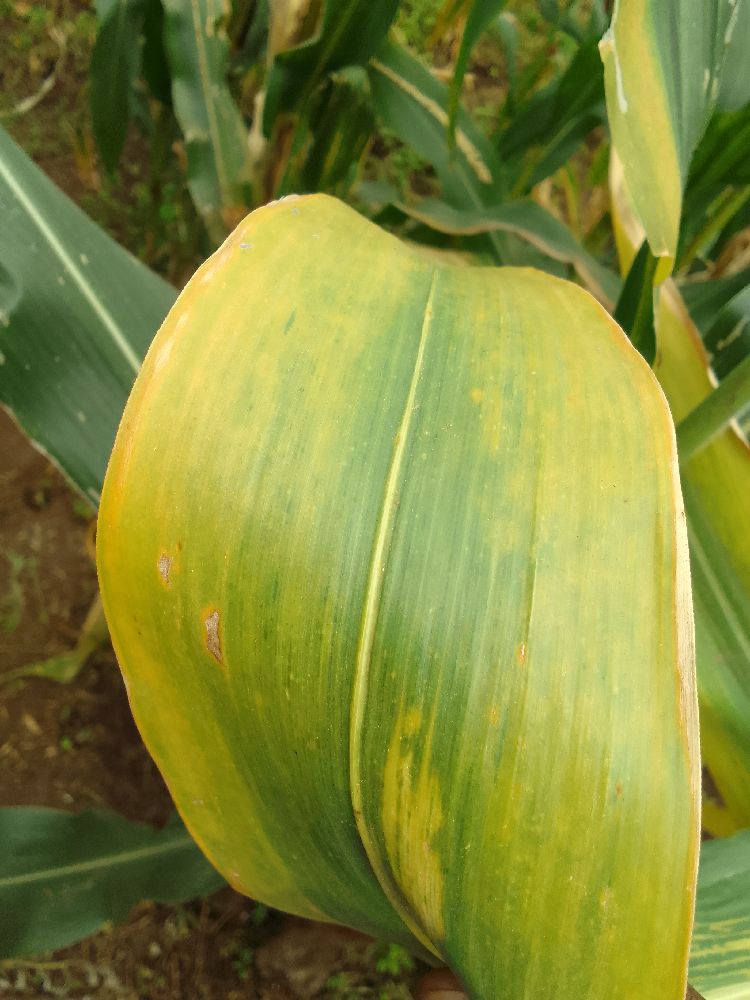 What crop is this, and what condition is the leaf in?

maize, maize lethal necrosis
